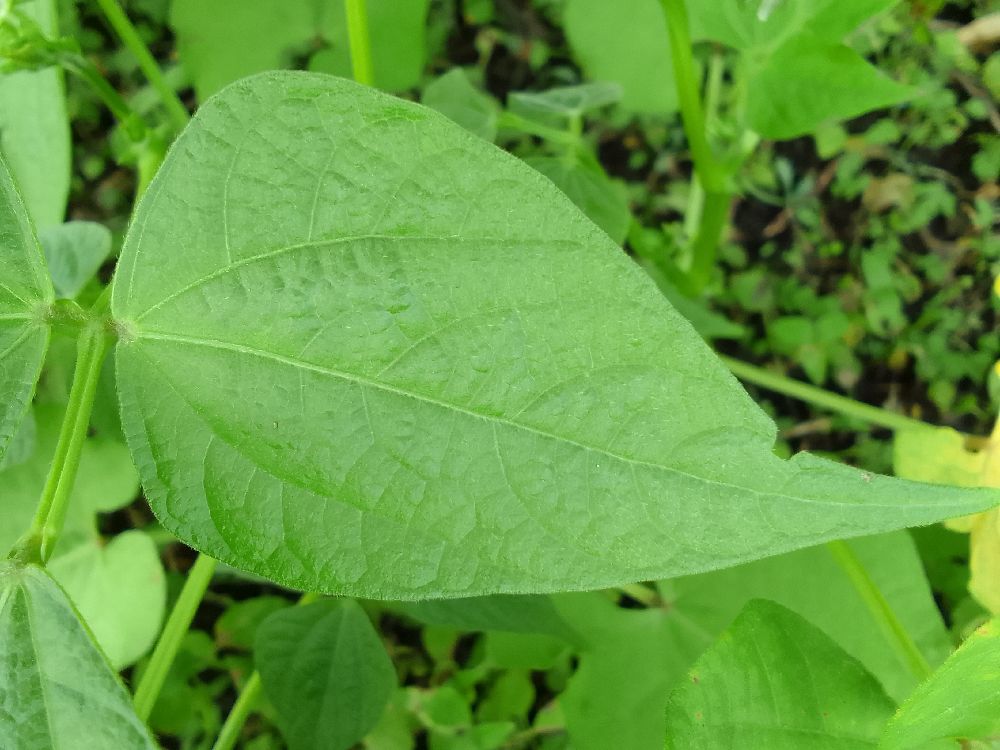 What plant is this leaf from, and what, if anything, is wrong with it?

common bean, healthy
